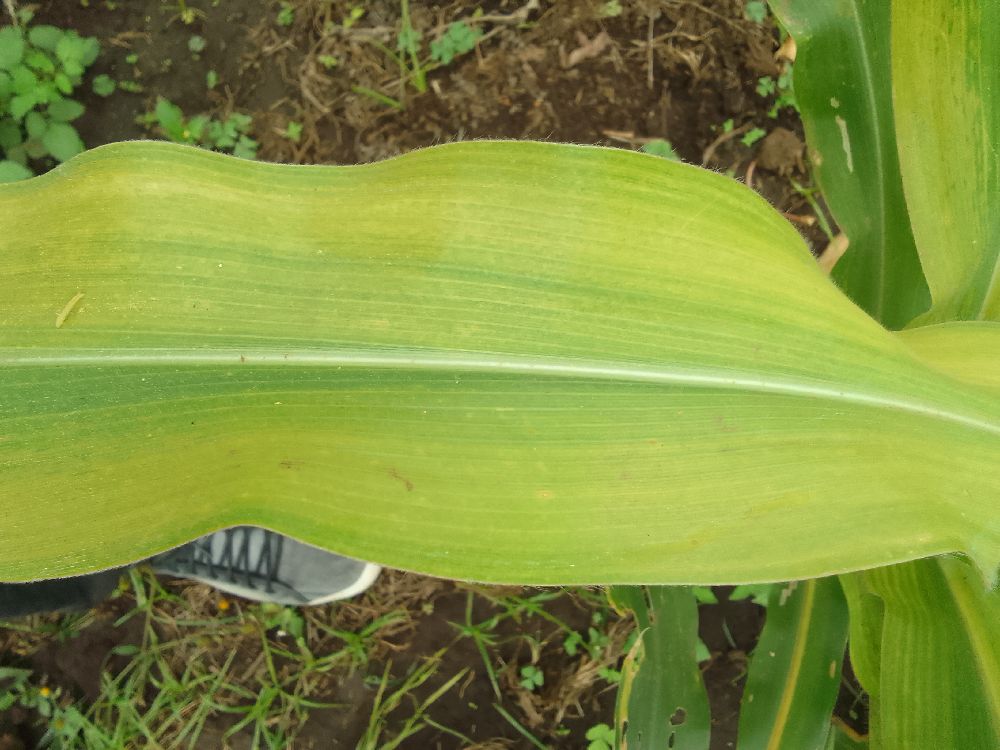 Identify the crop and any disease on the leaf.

maize, maize lethal necrosis
